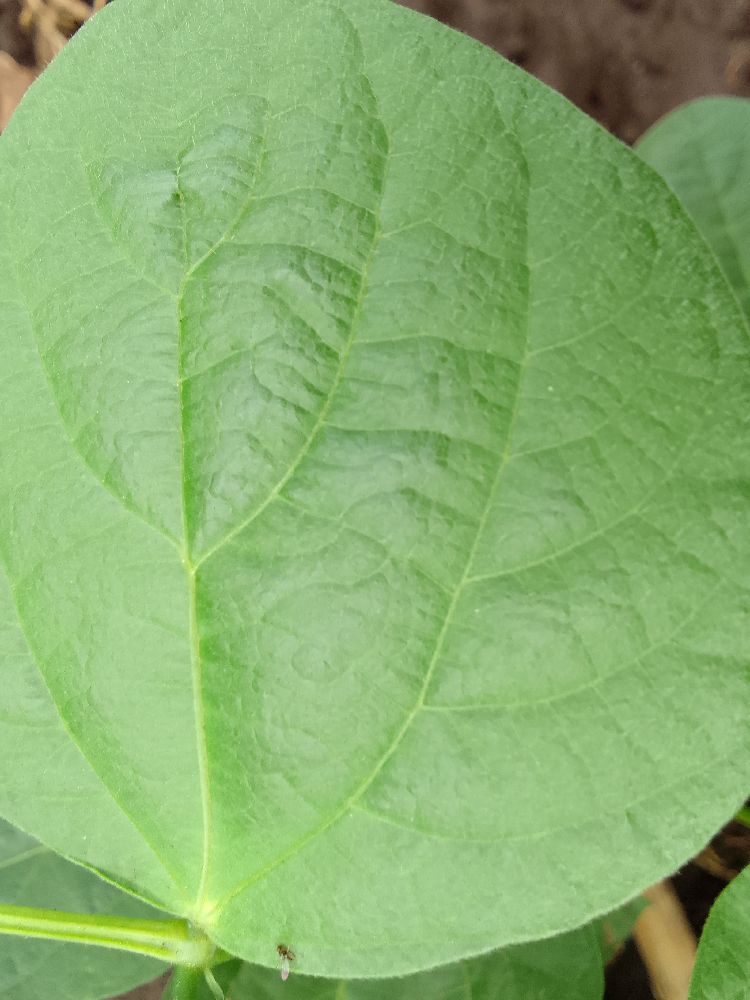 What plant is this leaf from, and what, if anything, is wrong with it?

common bean, healthy
